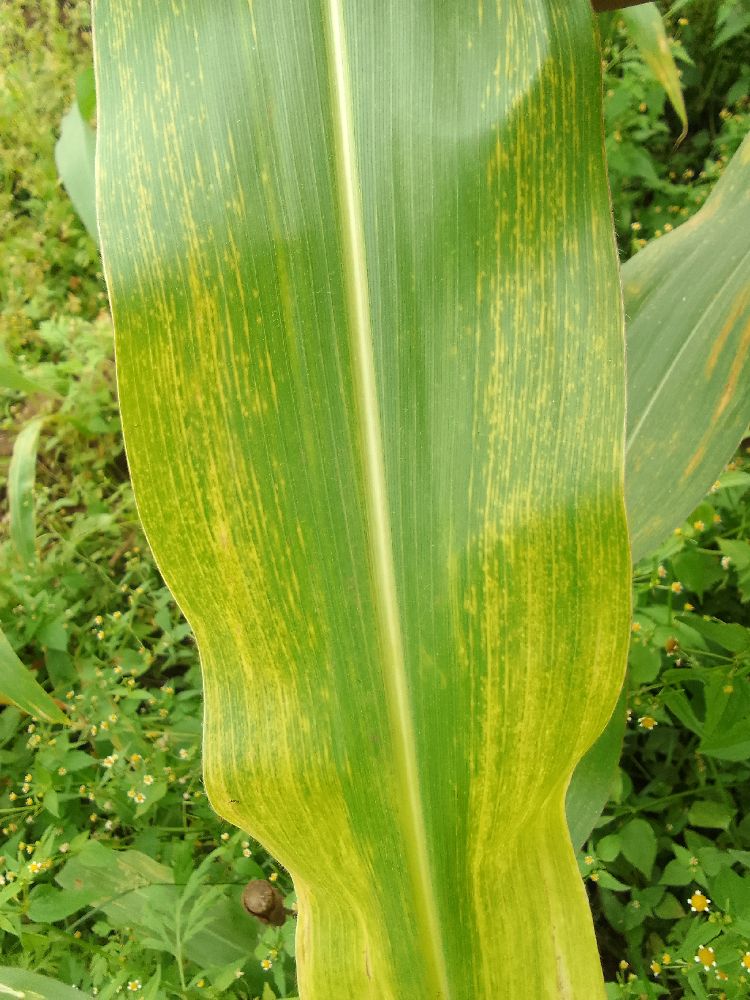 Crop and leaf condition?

maize, maize lethal necrosis
